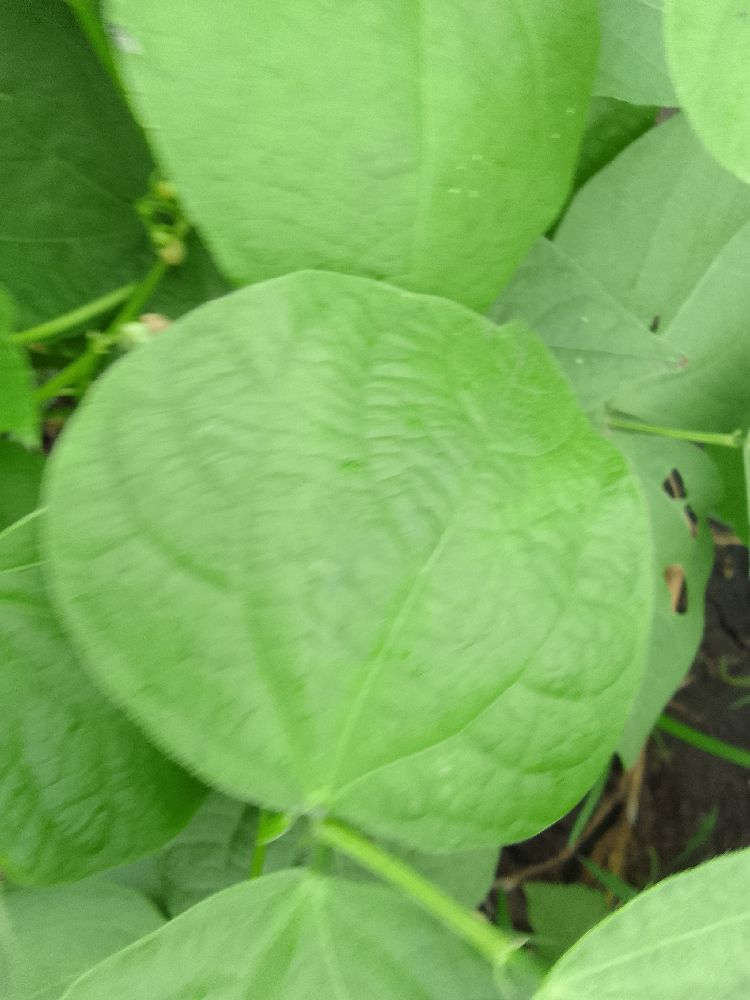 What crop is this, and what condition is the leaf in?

common bean, healthy
